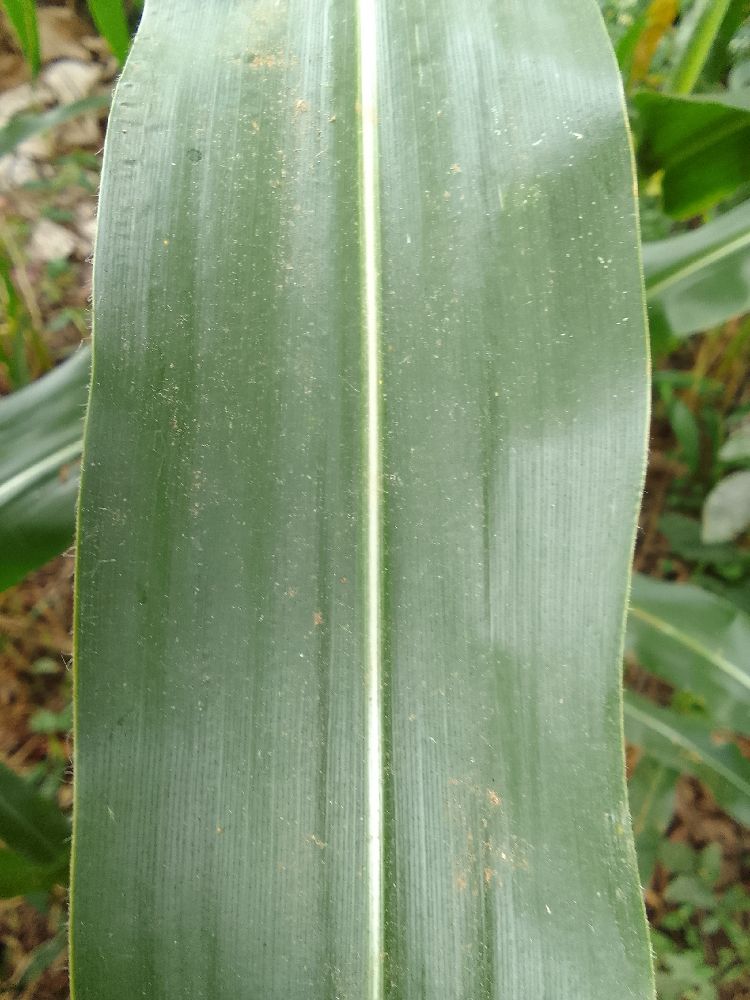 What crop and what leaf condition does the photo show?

maize, healthy
